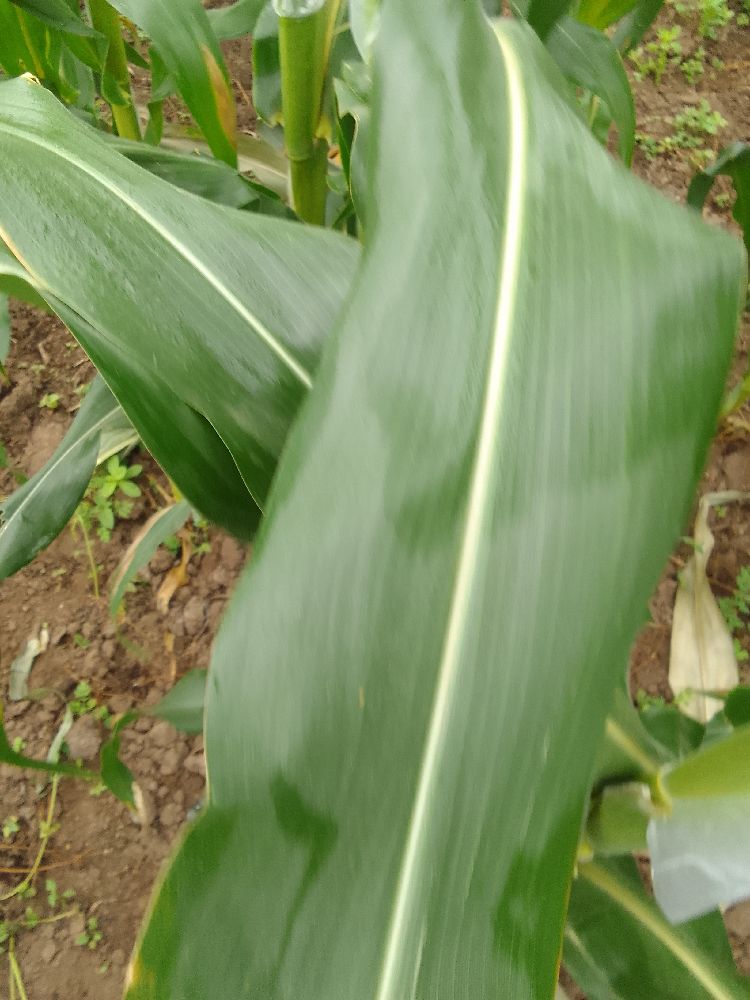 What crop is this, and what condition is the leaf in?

maize, healthy
